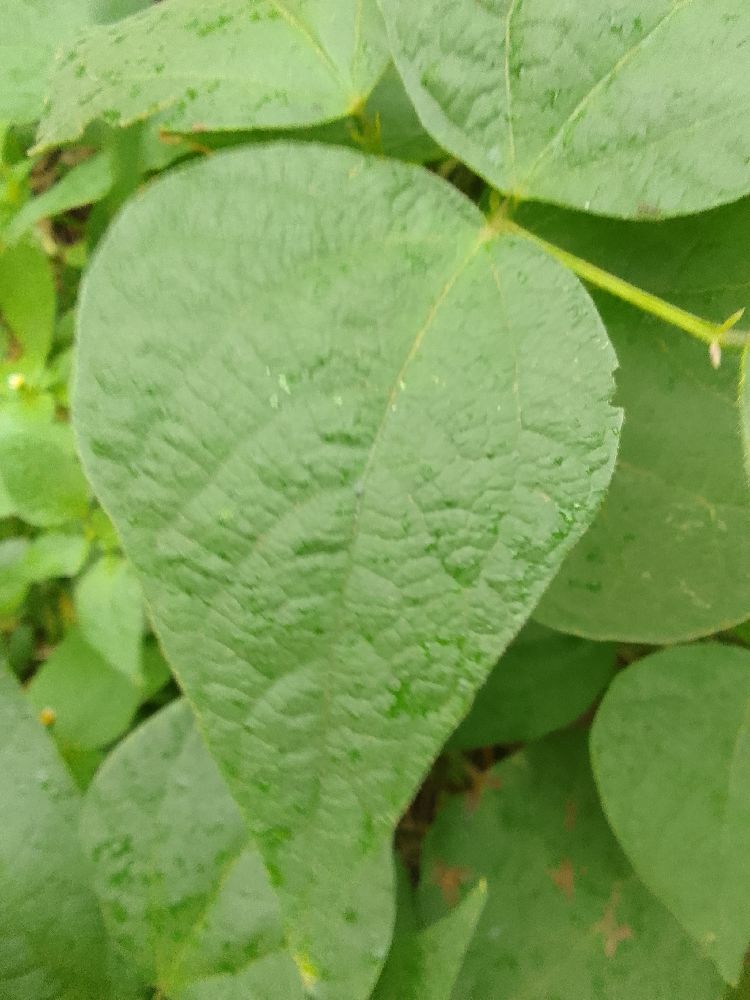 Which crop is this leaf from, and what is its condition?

common bean, healthy
